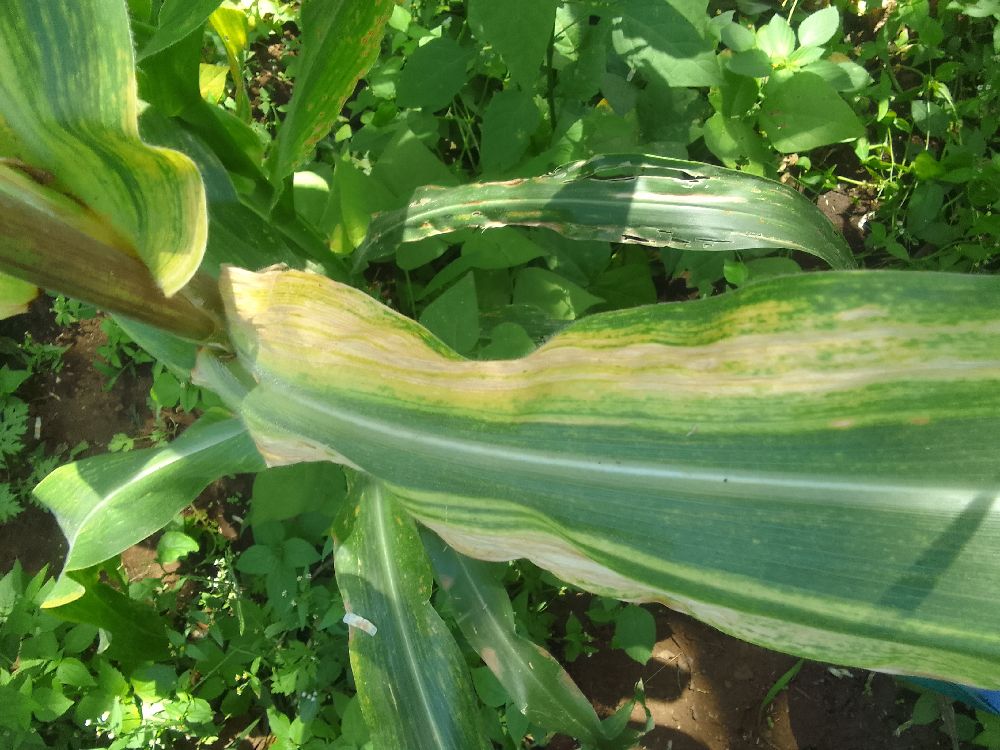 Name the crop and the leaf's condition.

maize, maize lethal necrosis
